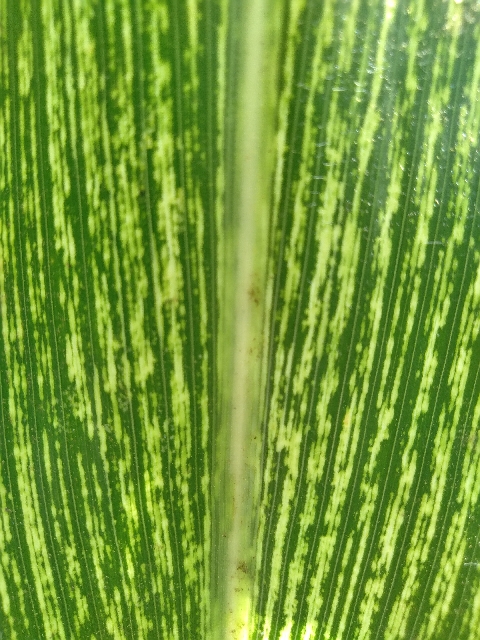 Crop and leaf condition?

maize, maize streak virus
